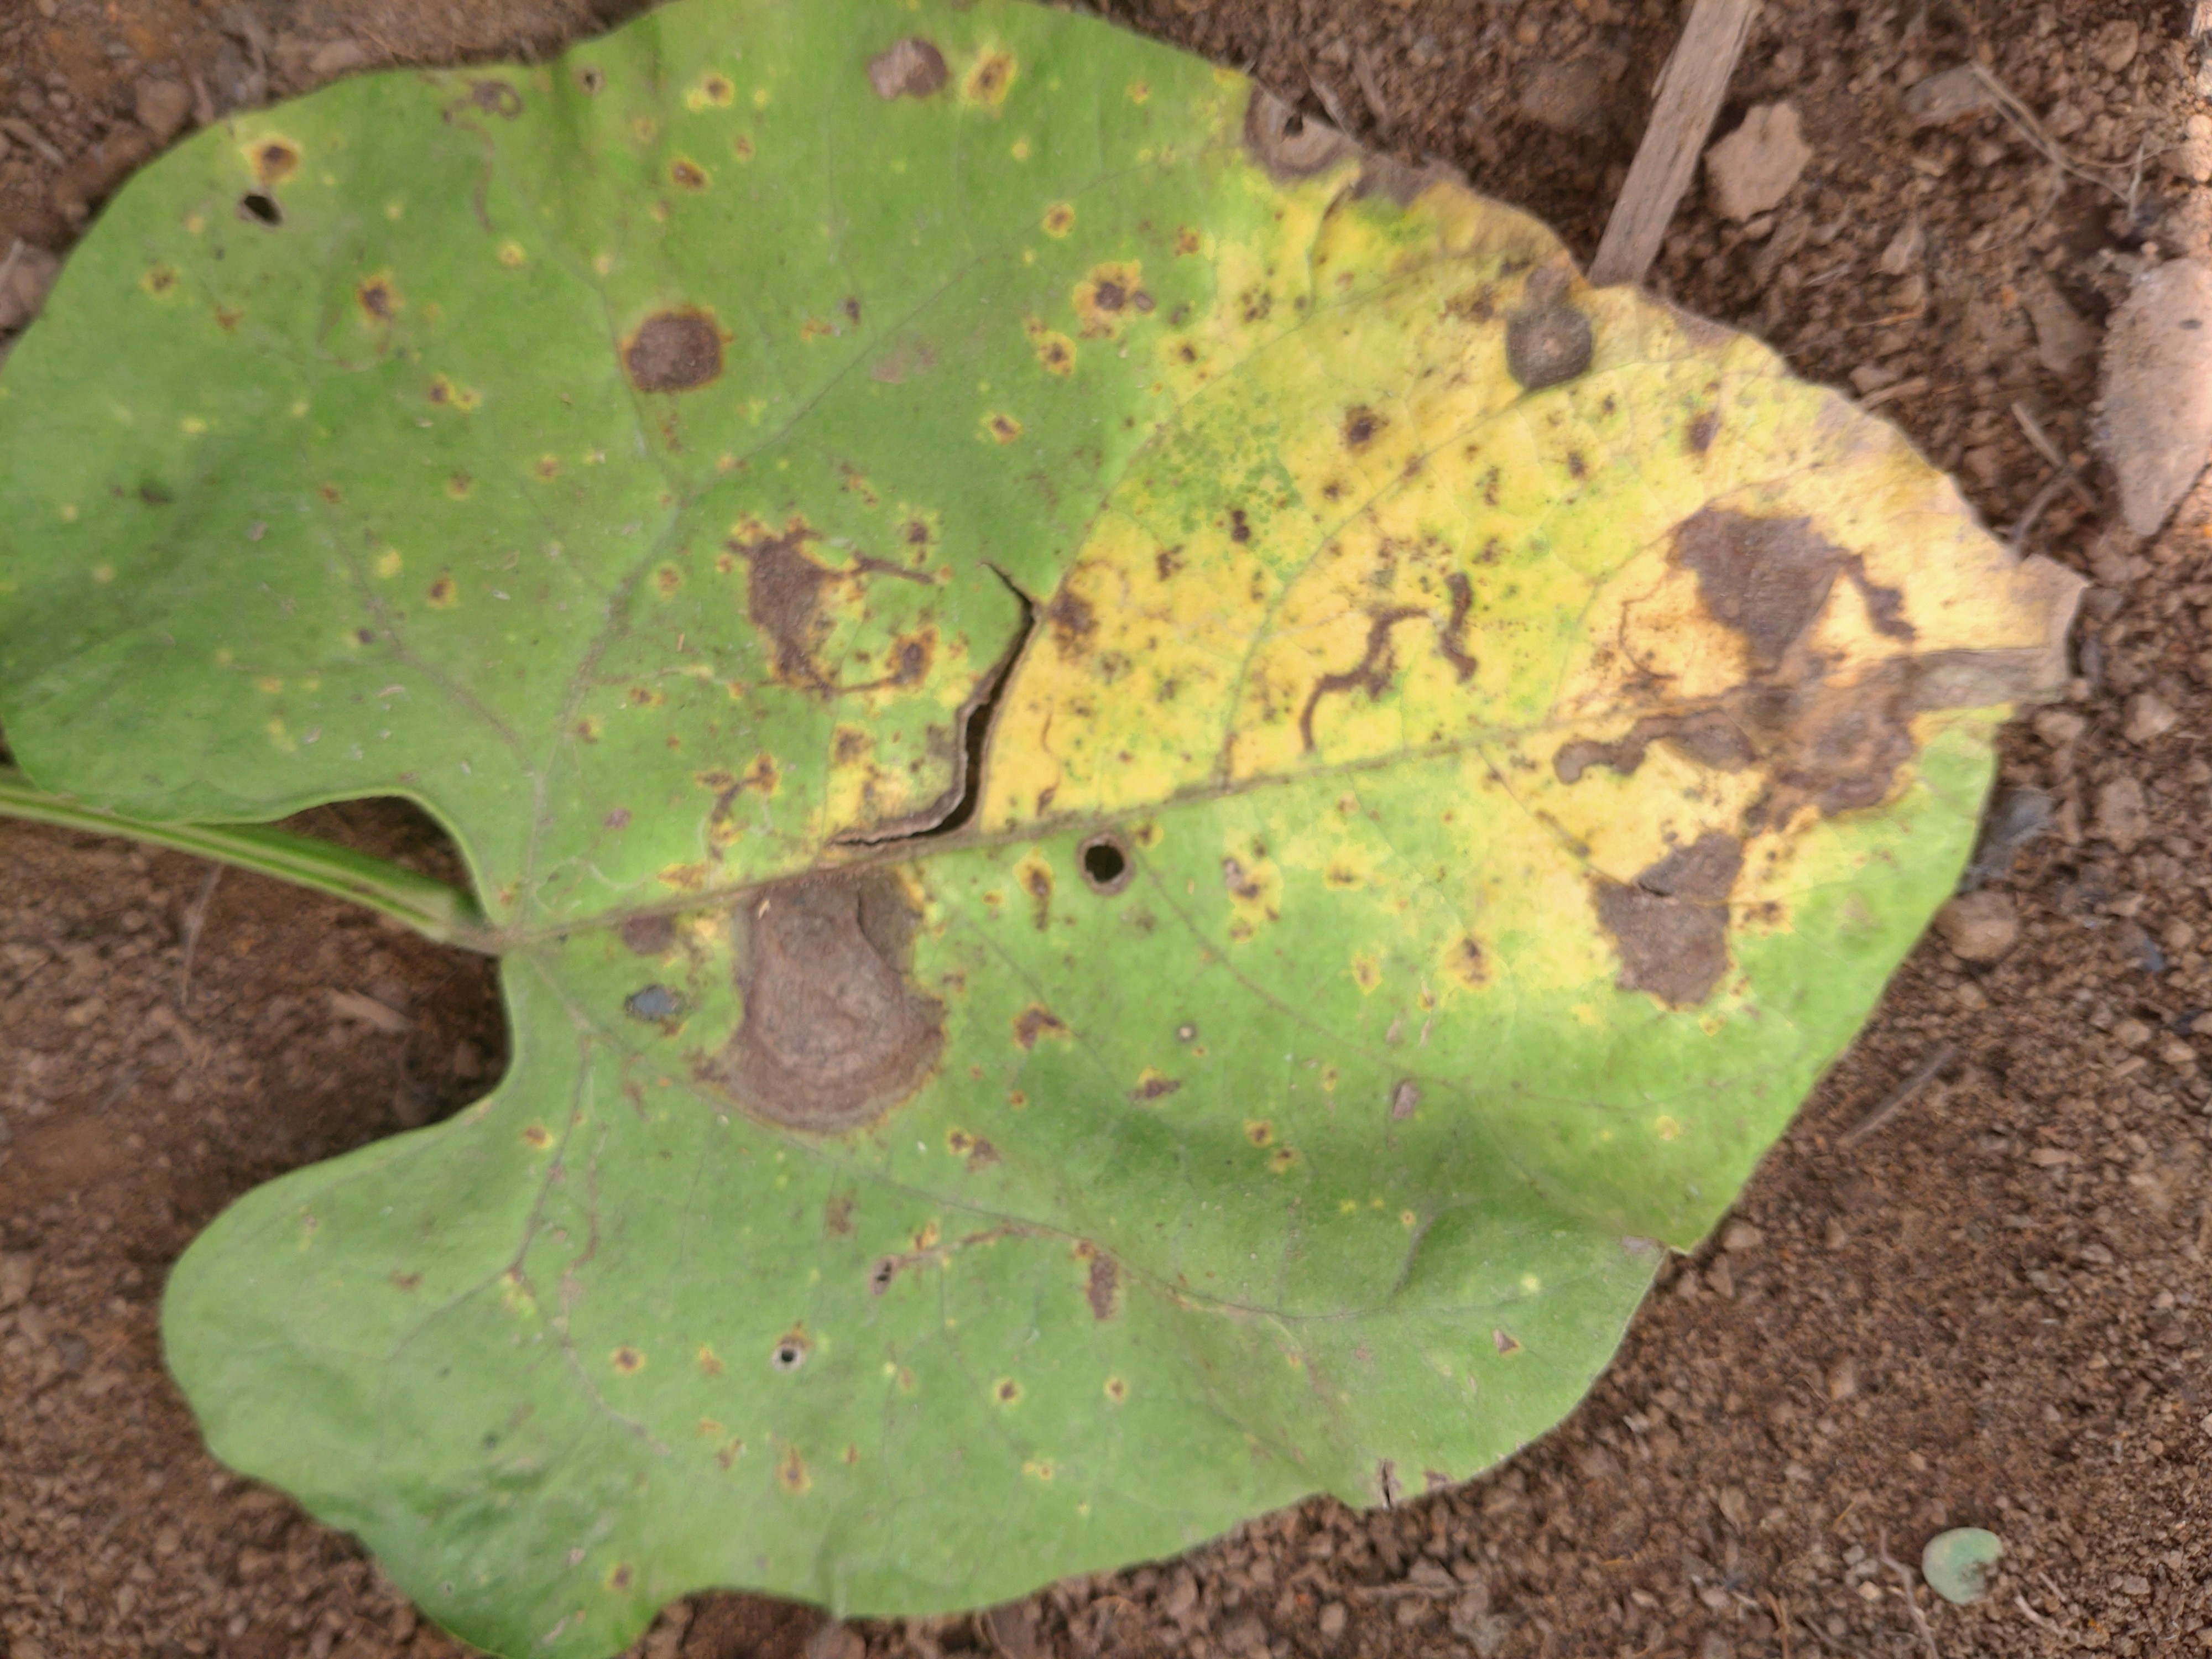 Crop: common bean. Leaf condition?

rust
